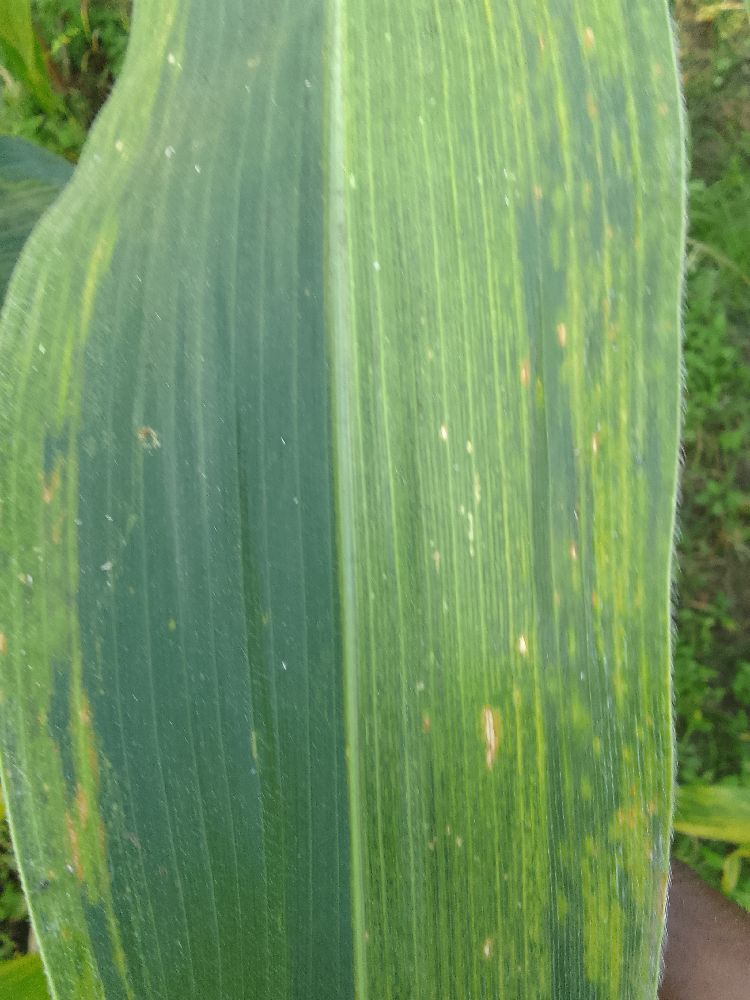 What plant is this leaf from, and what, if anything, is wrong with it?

maize, maize lethal necrosis
